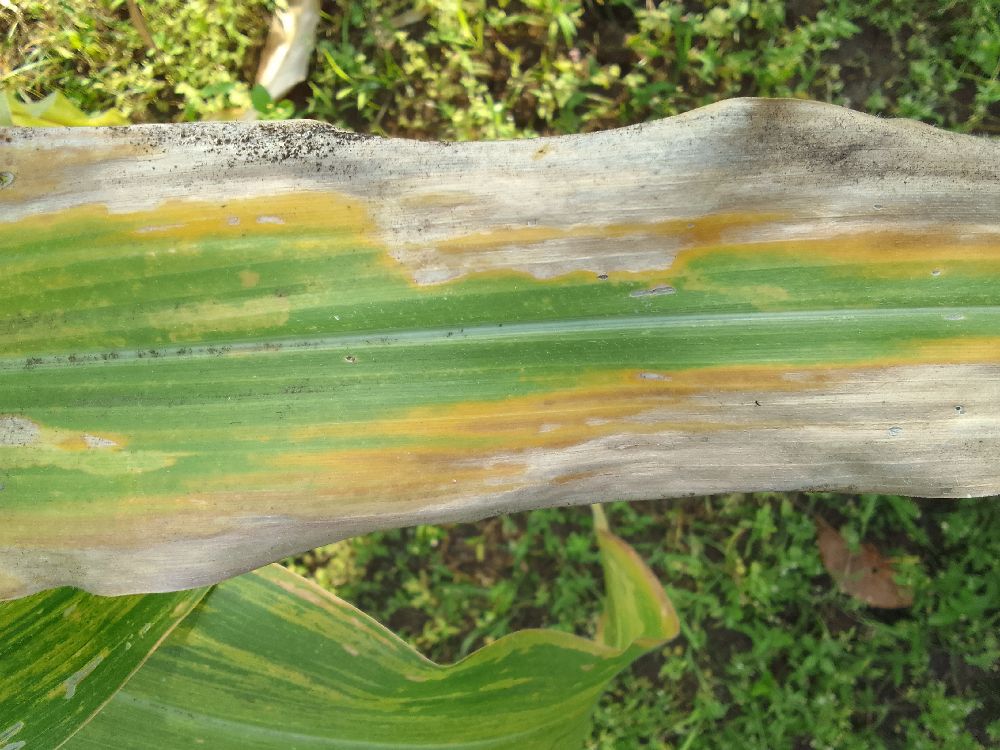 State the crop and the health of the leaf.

maize, maize lethal necrosis
